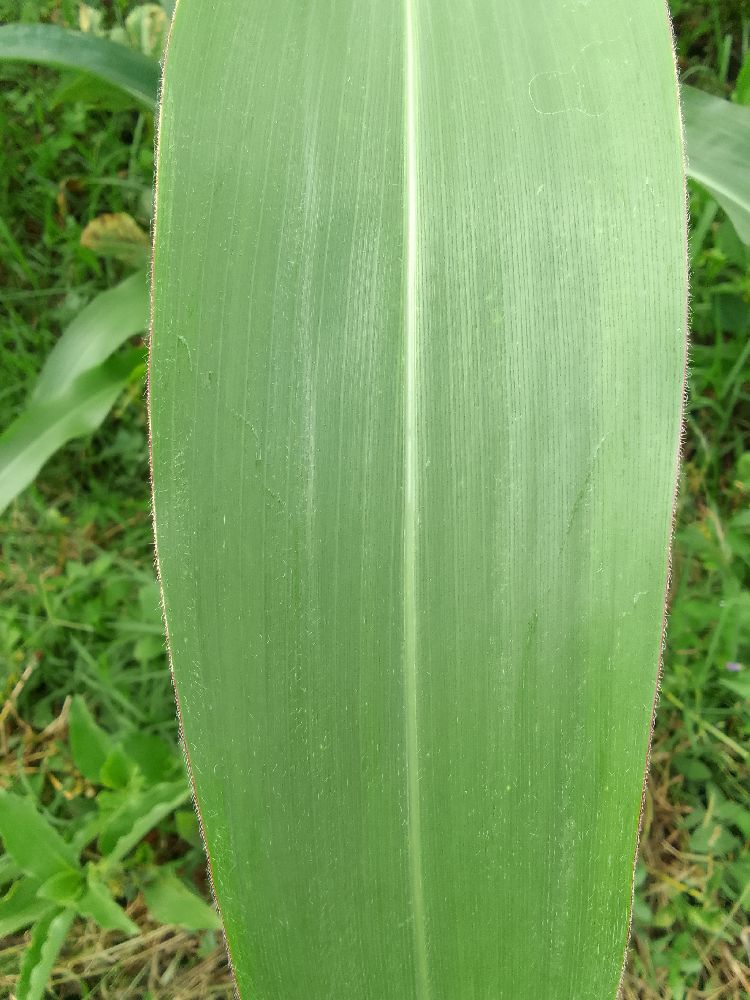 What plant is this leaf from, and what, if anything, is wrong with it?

maize, healthy
